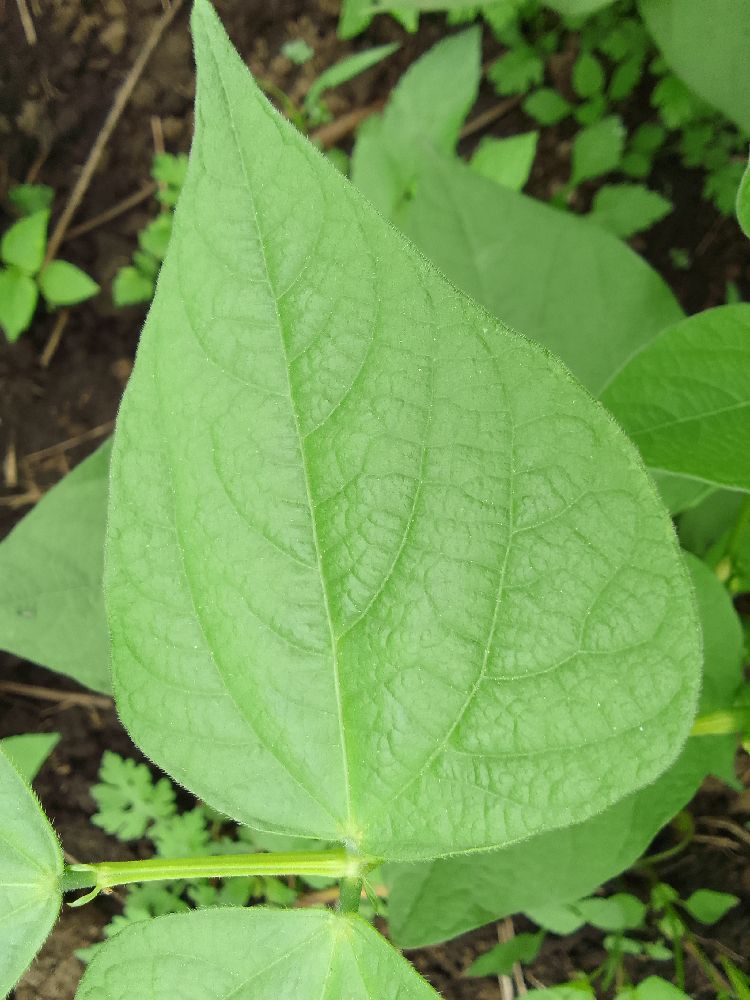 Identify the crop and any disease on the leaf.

common bean, healthy
